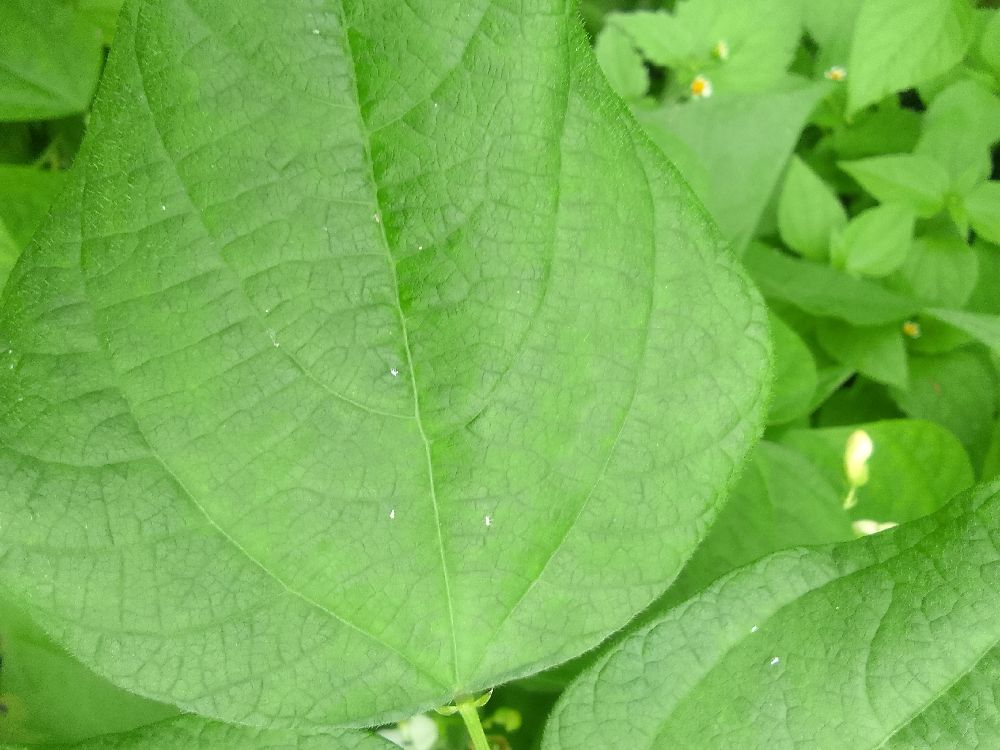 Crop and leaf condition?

common bean, healthy
